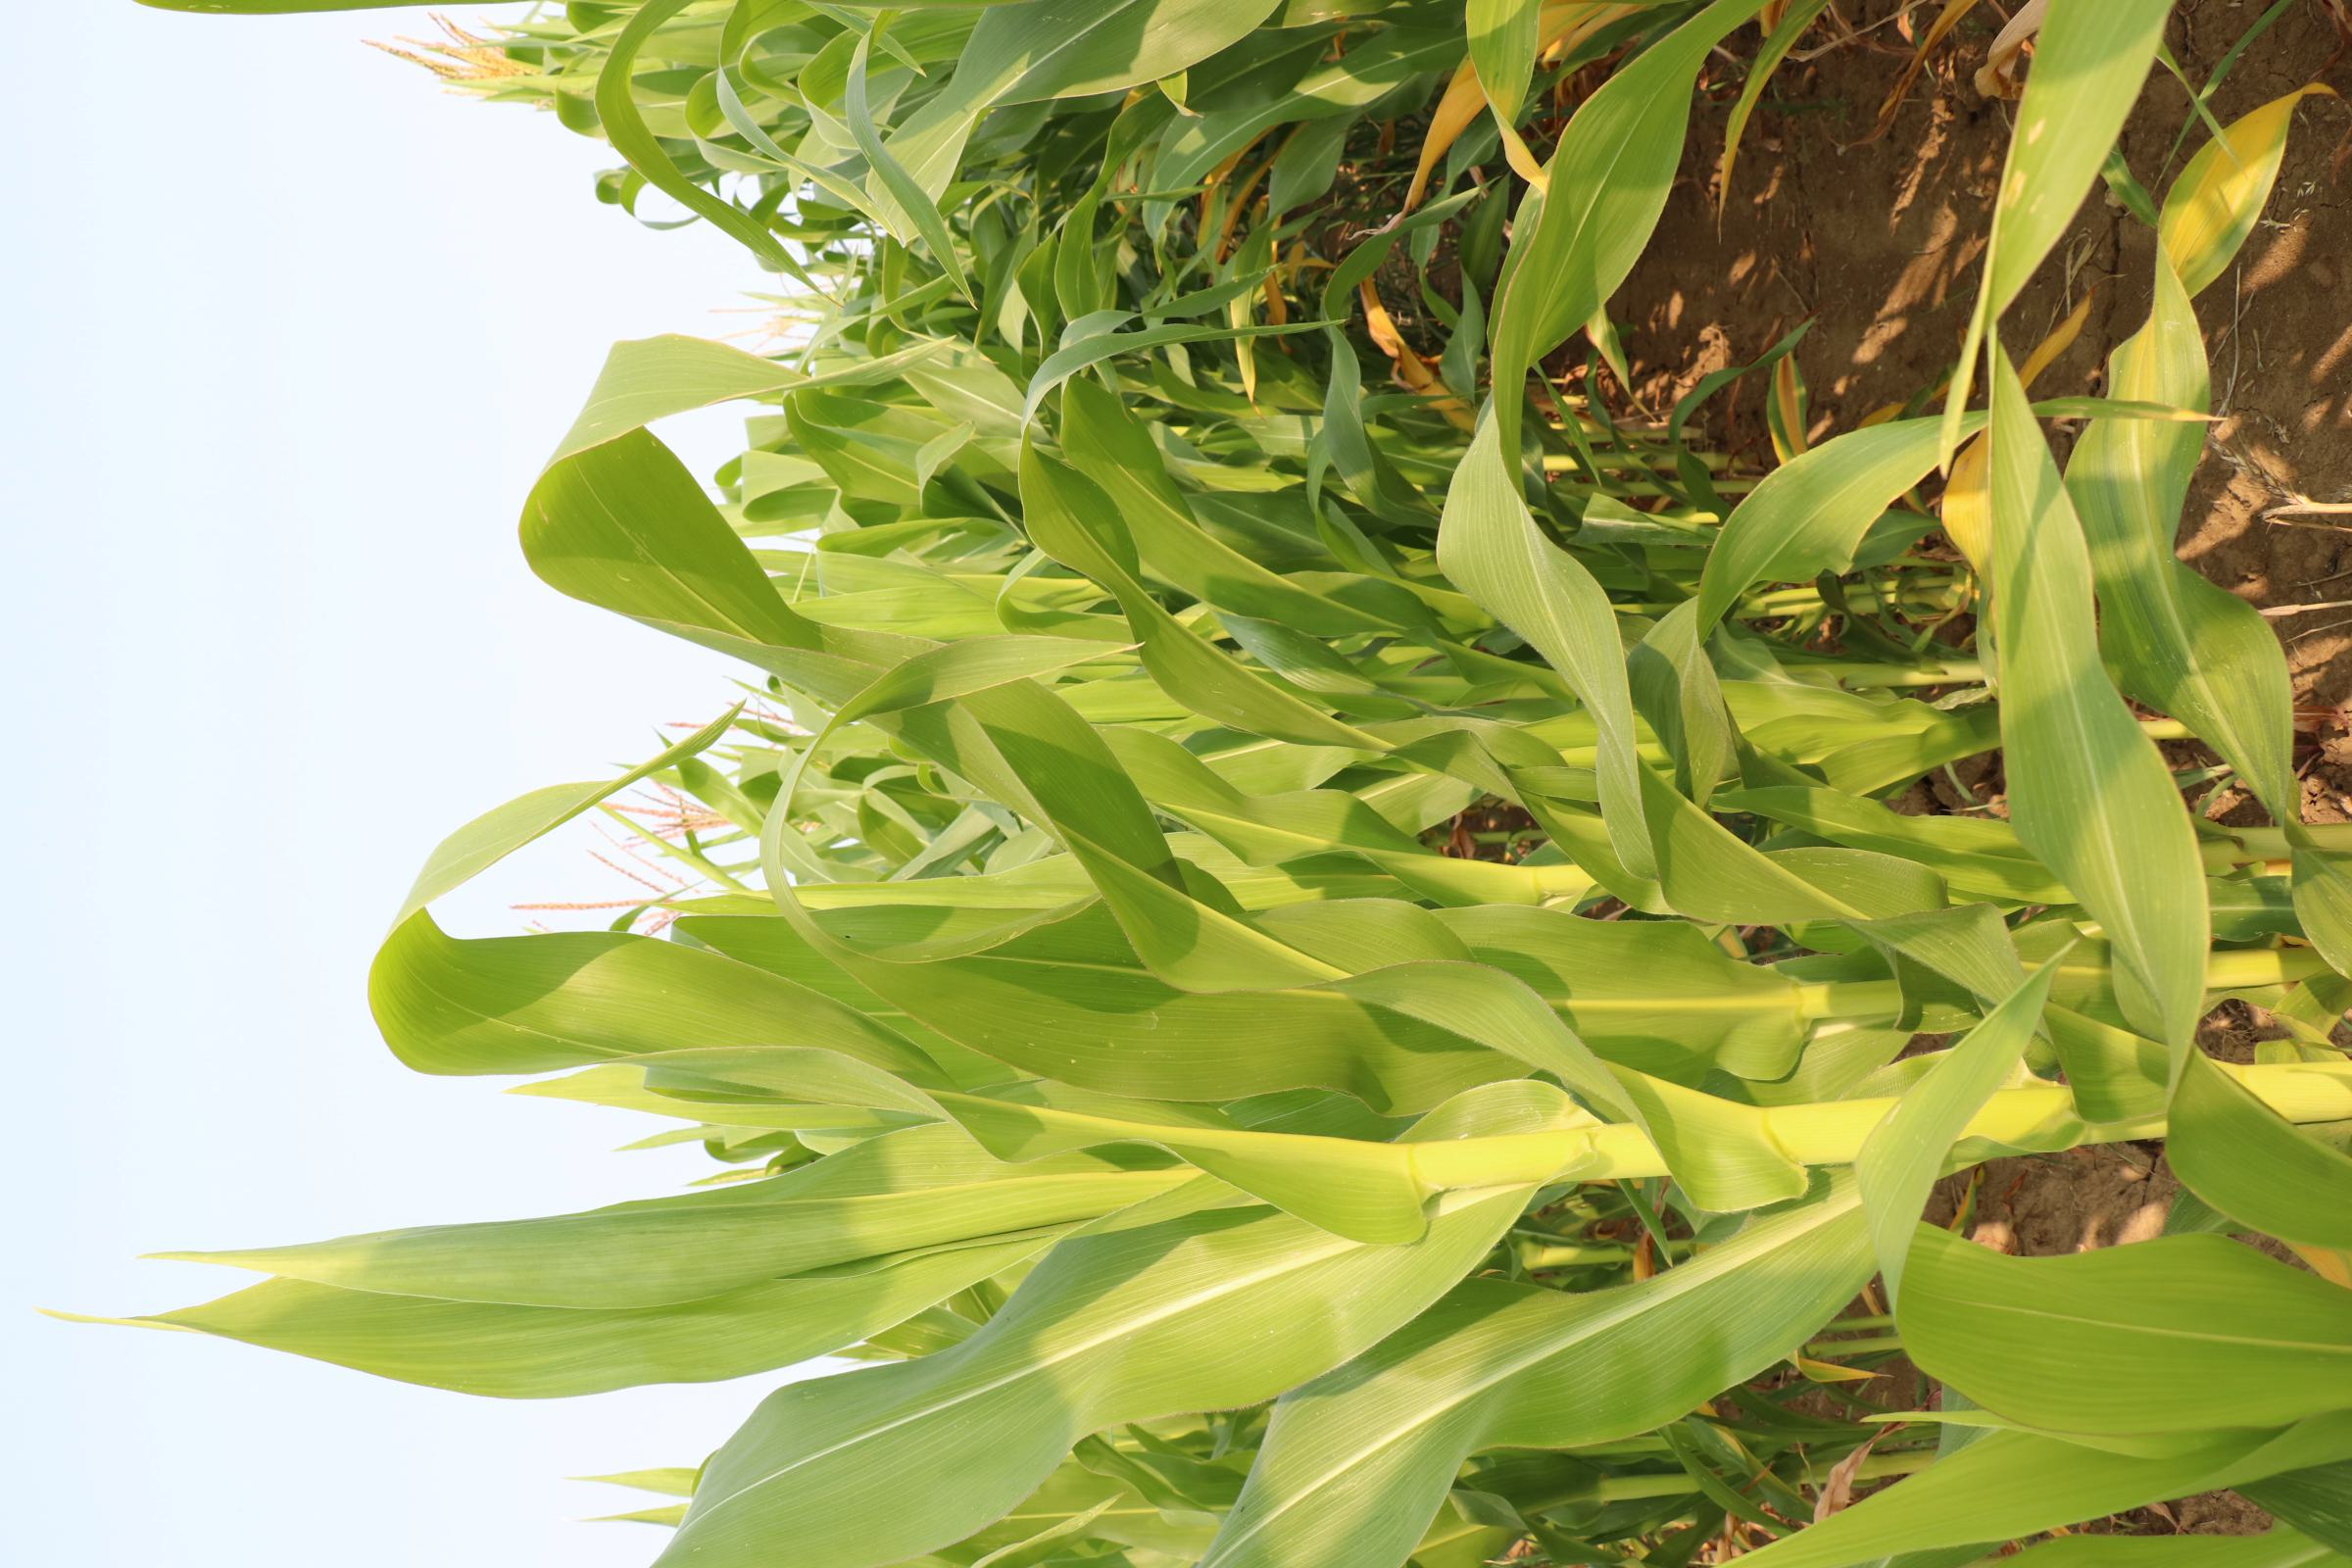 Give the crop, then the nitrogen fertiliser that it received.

maize, no added nitrogen
